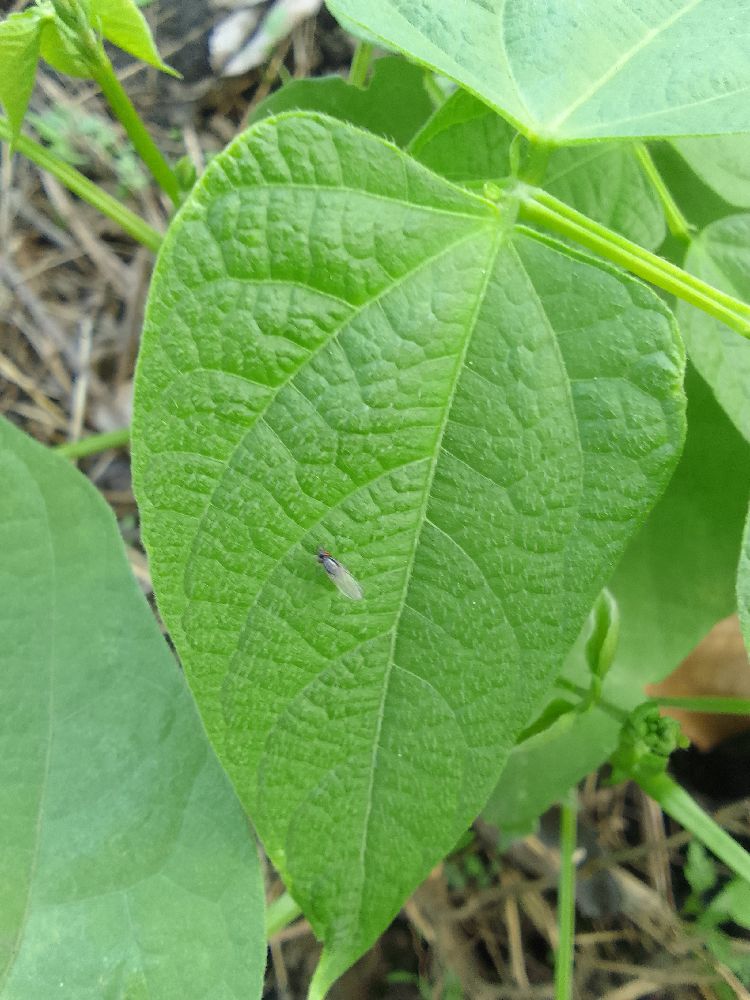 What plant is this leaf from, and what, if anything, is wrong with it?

common bean, healthy
